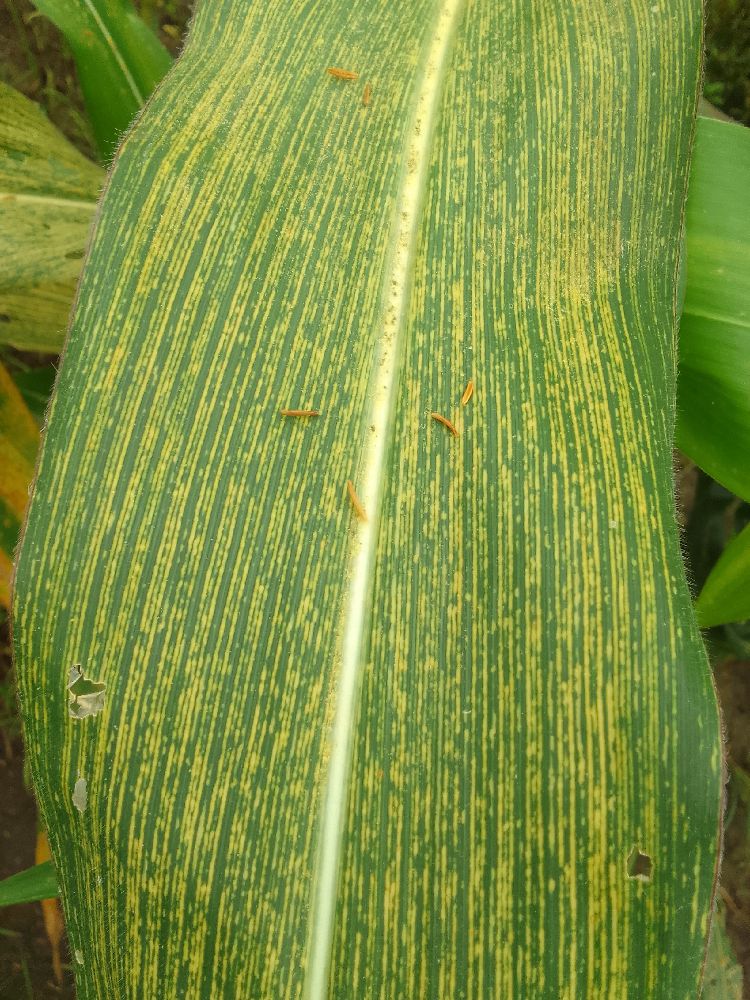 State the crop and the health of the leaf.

maize, maize streak virus
